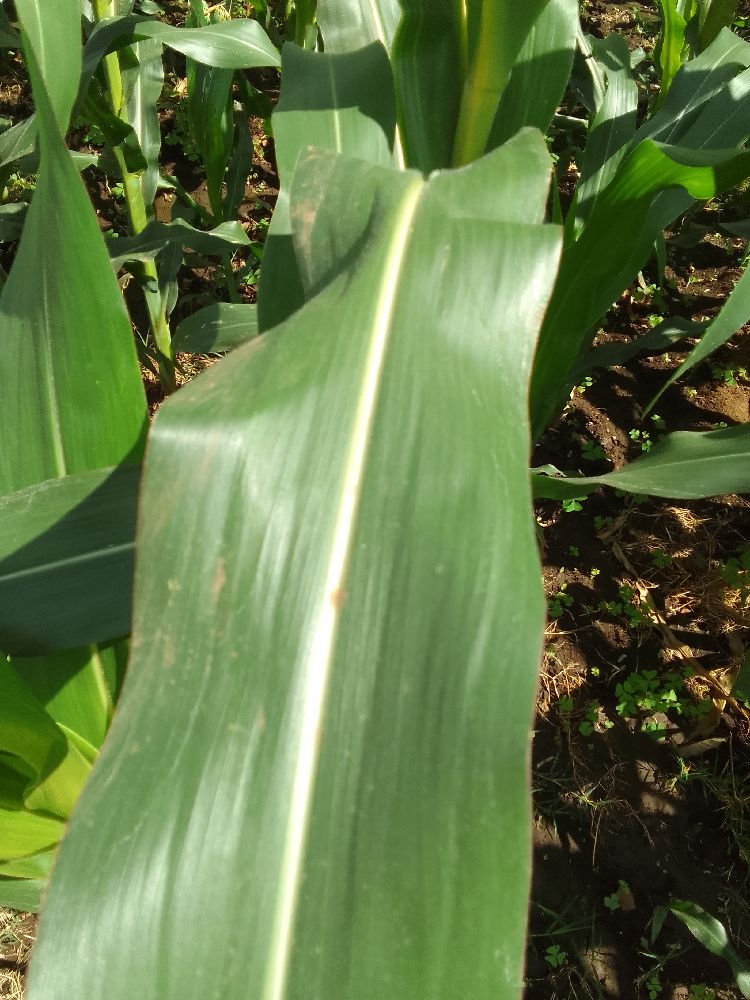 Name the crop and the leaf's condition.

maize, healthy
